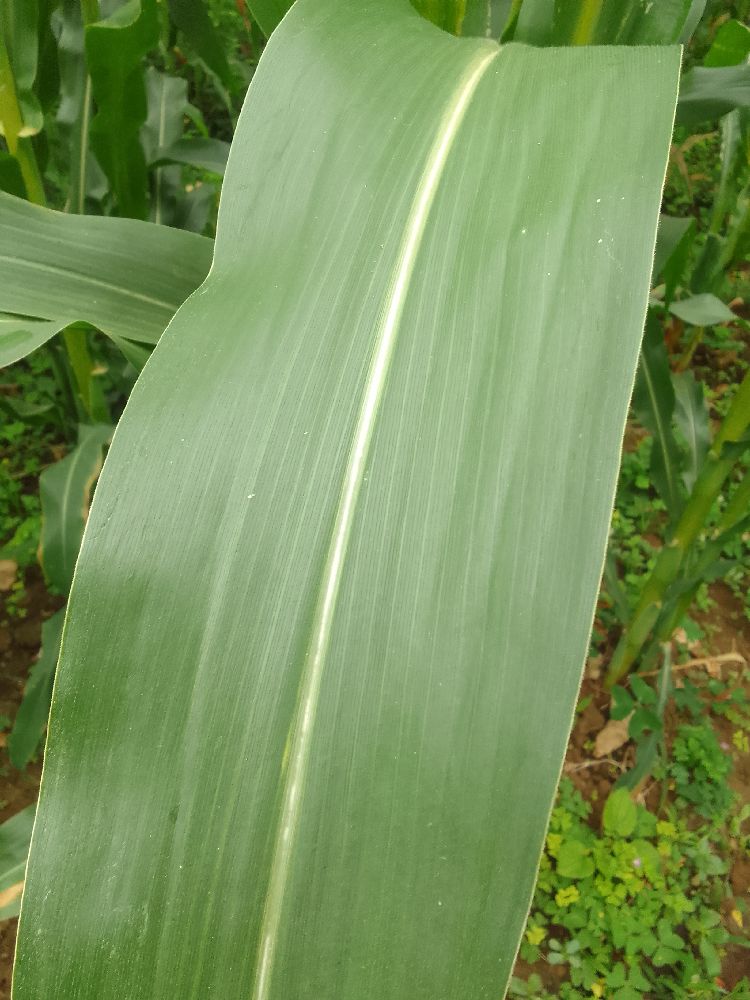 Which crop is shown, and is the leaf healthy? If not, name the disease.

maize, healthy
